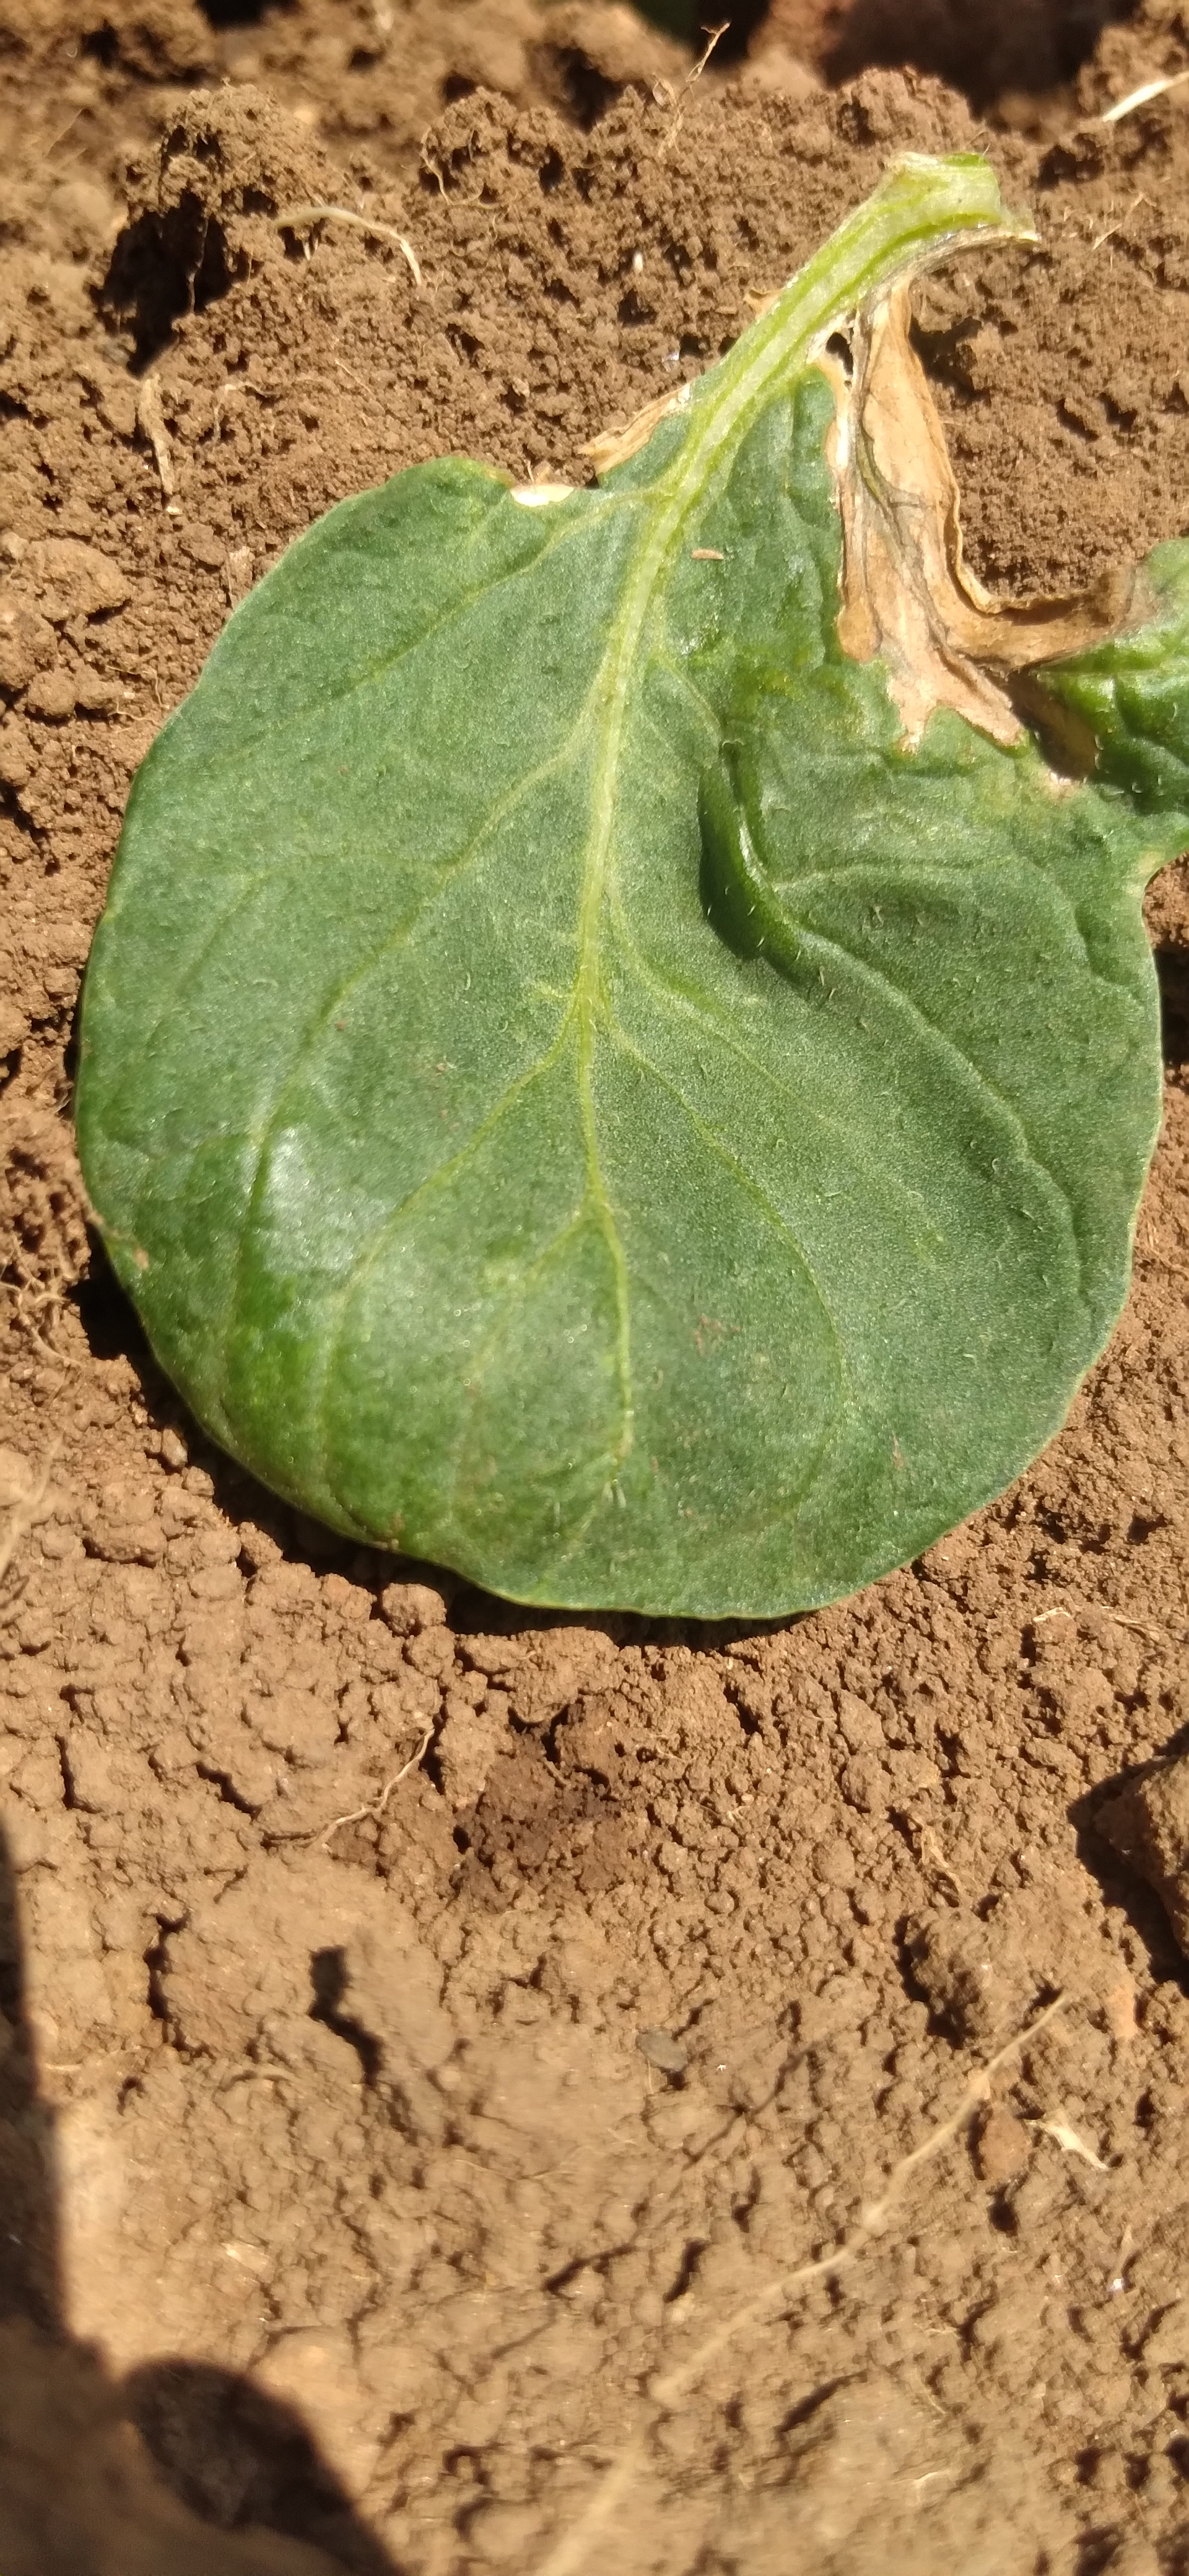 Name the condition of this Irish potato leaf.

early blight
